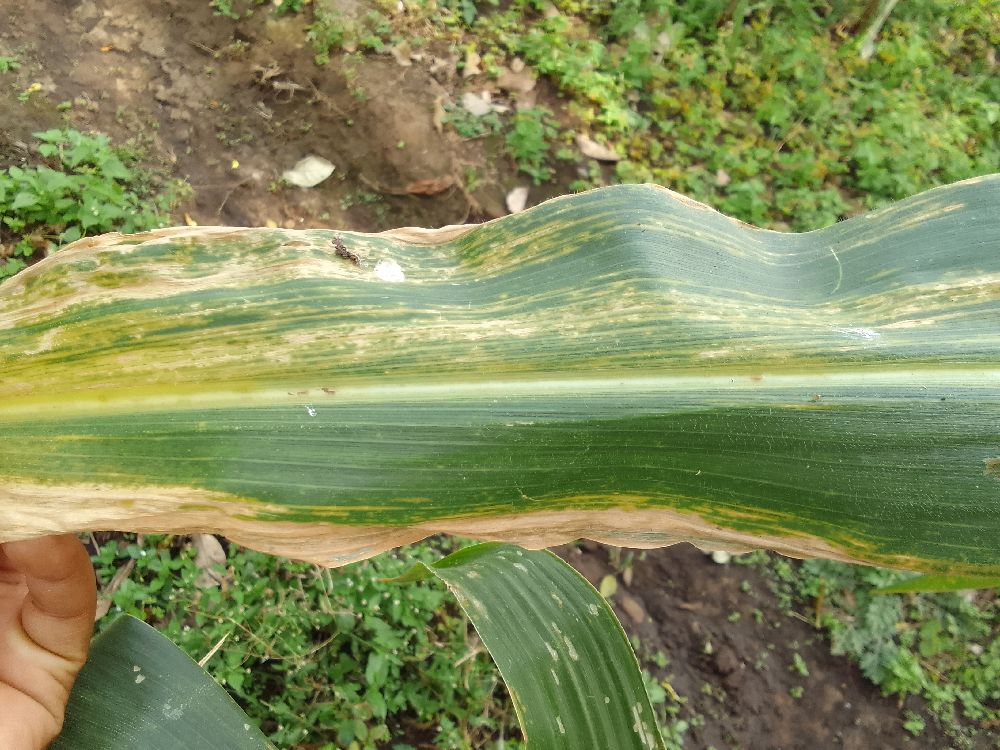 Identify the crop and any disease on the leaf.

maize, maize lethal necrosis
